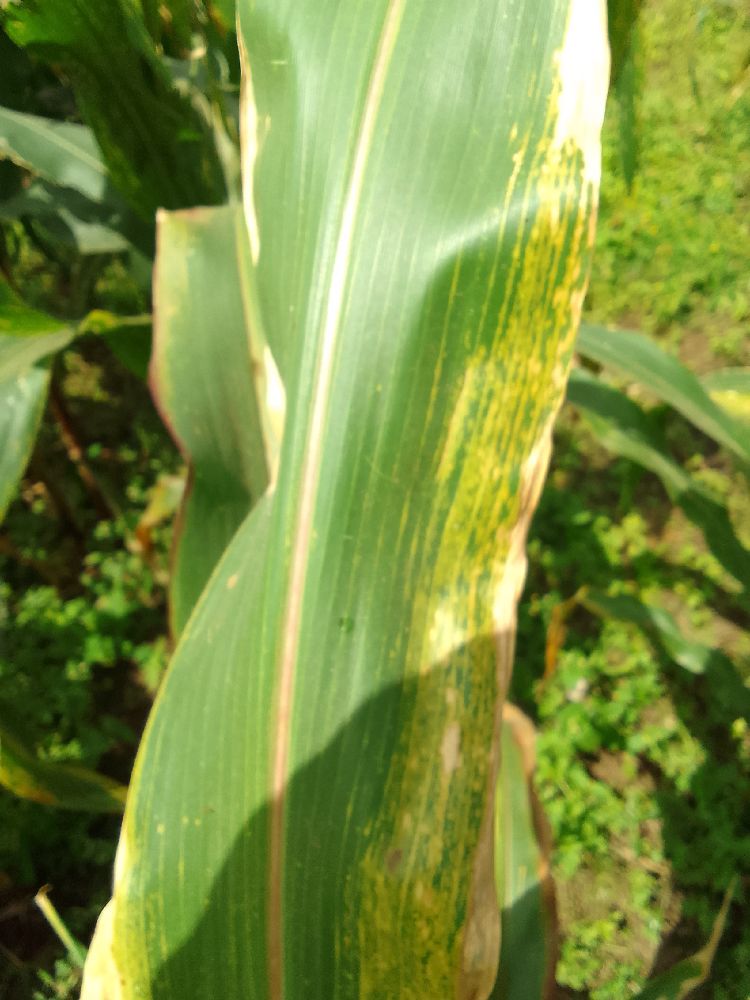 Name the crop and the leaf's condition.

maize, maize lethal necrosis
